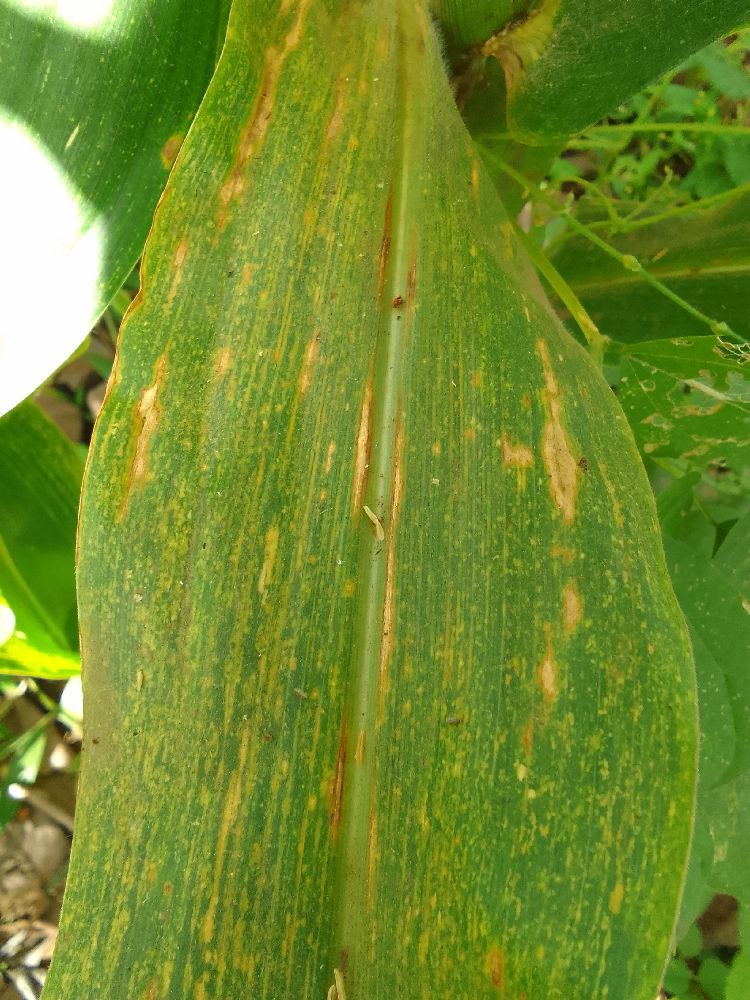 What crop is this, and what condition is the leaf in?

maize, maize lethal necrosis
